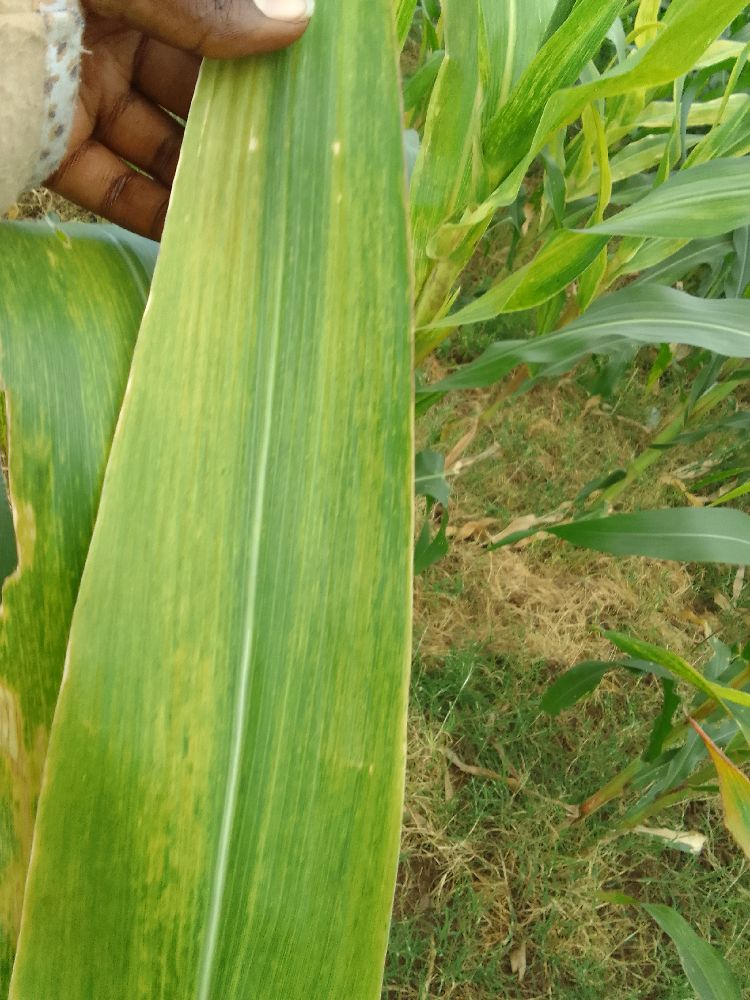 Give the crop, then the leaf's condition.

maize, maize lethal necrosis
